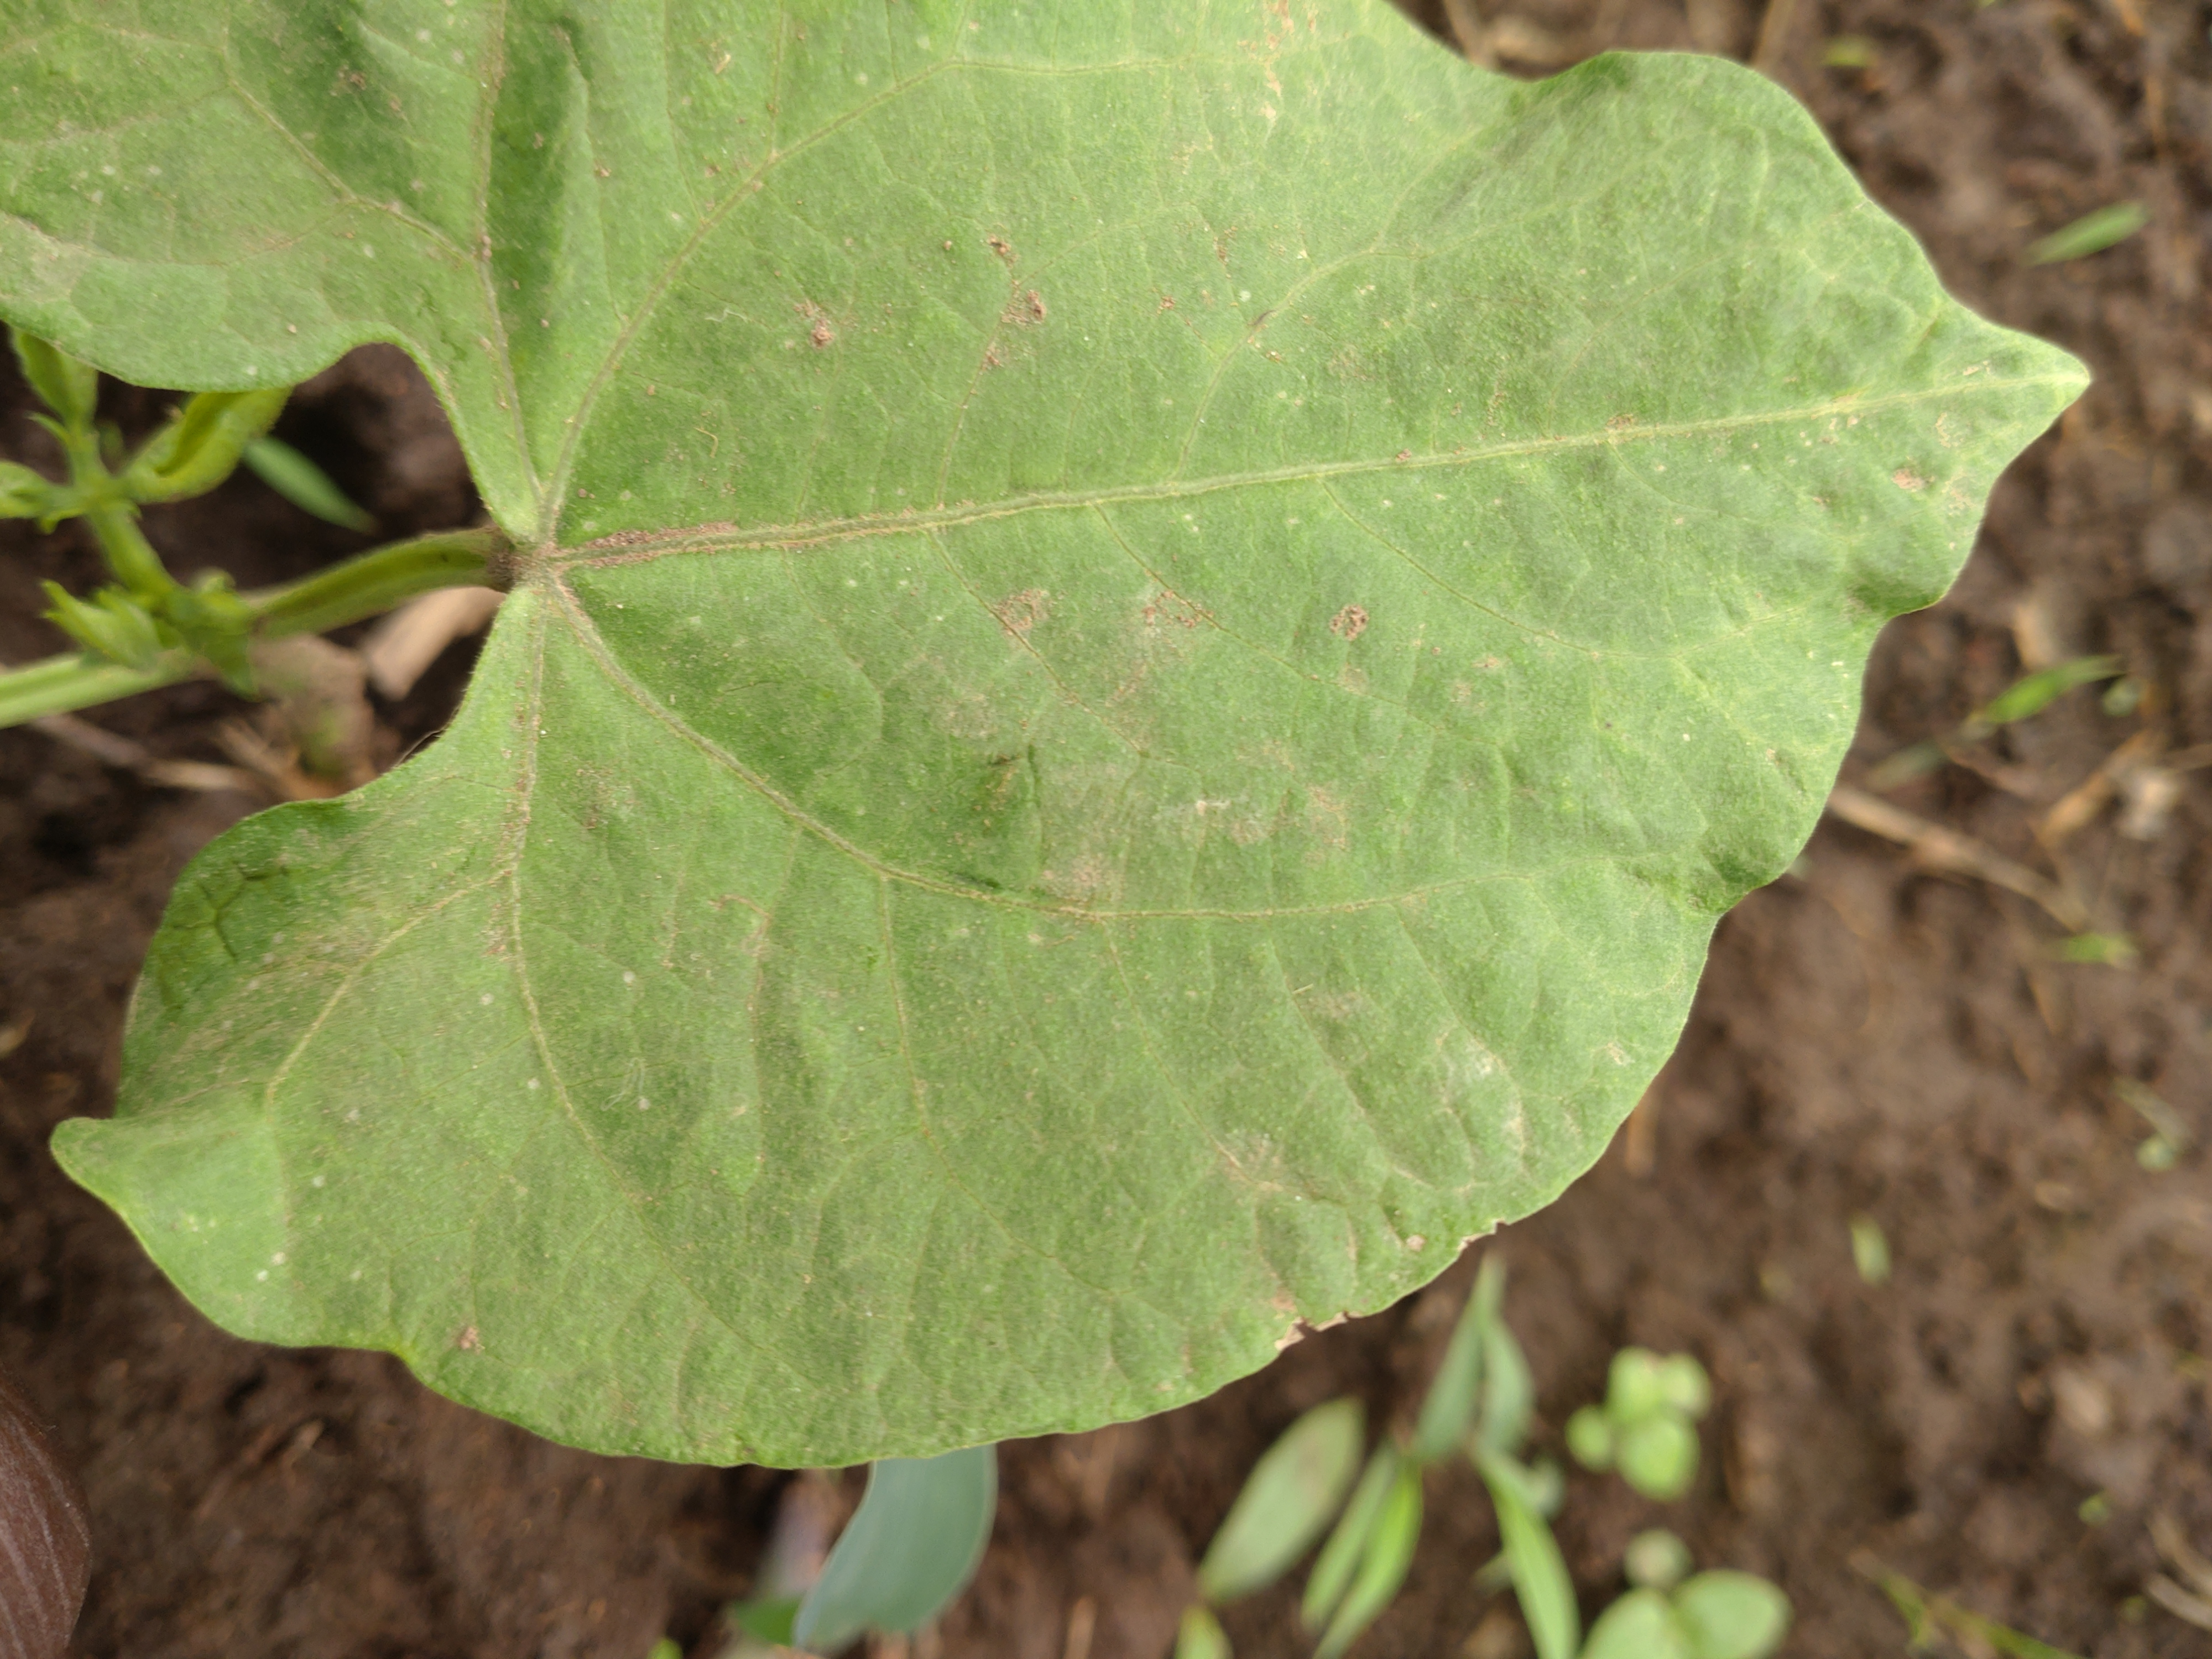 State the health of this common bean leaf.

healthy
